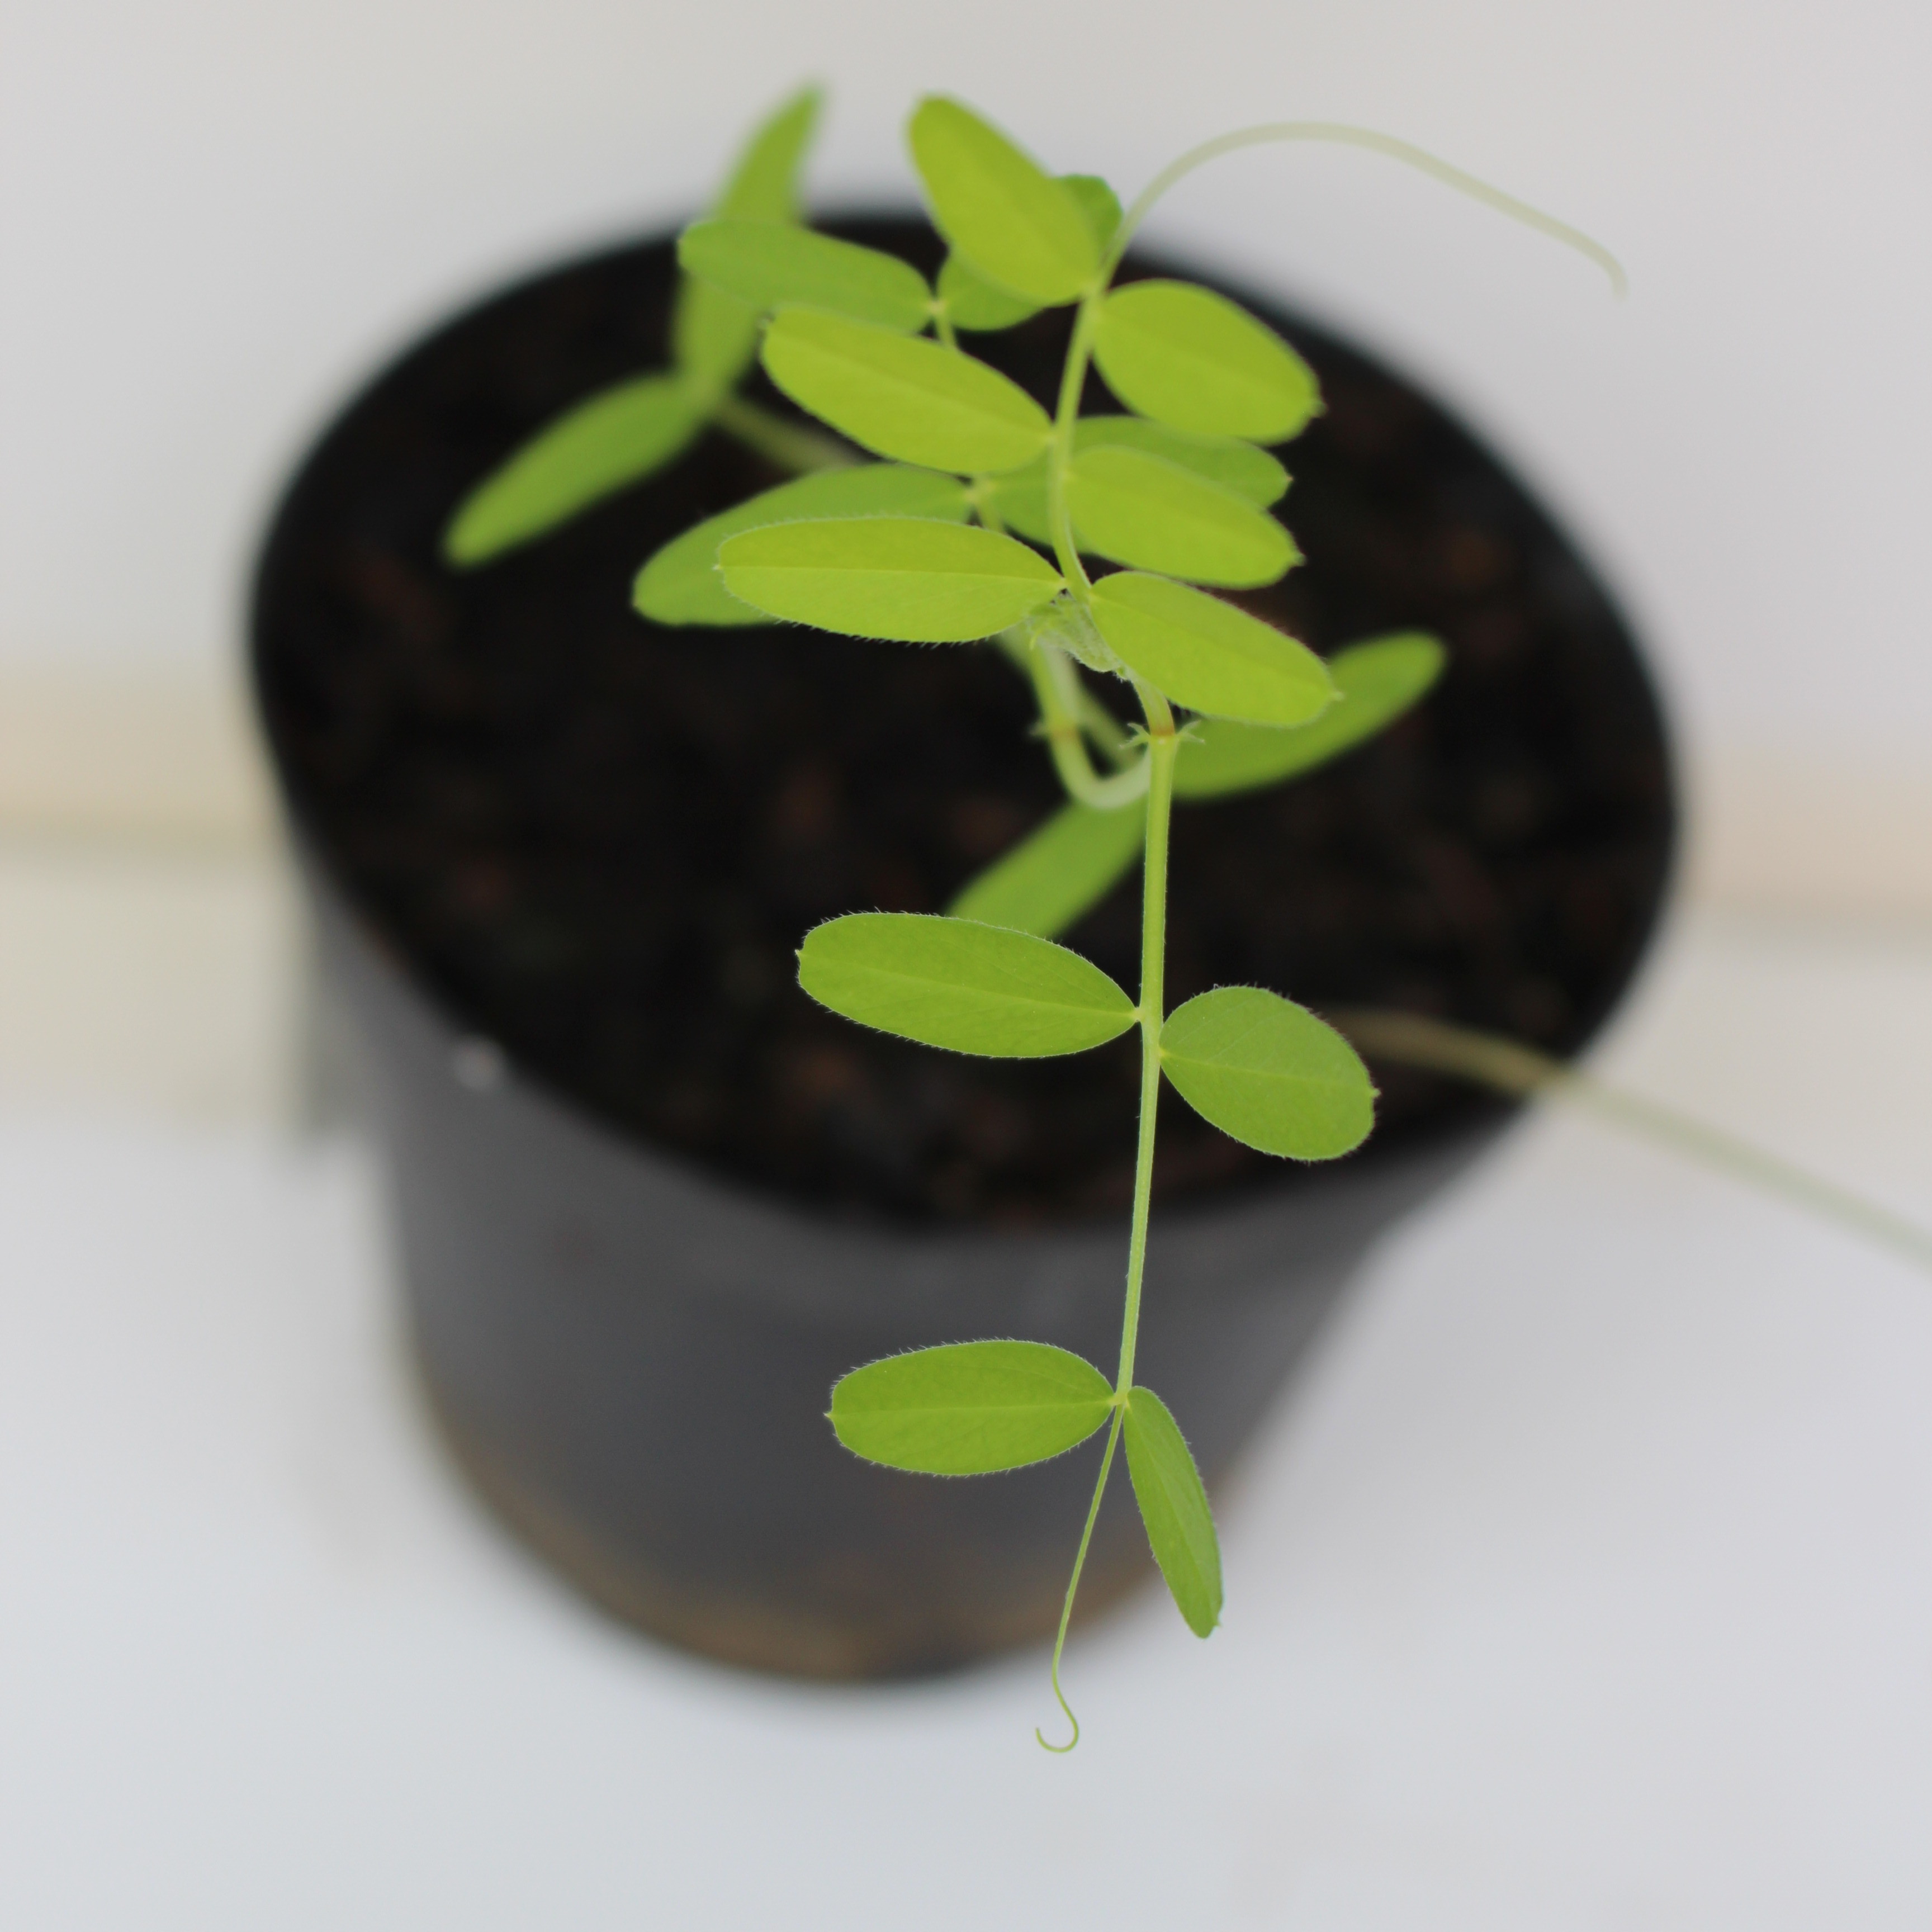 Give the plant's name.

Vicia sativa
